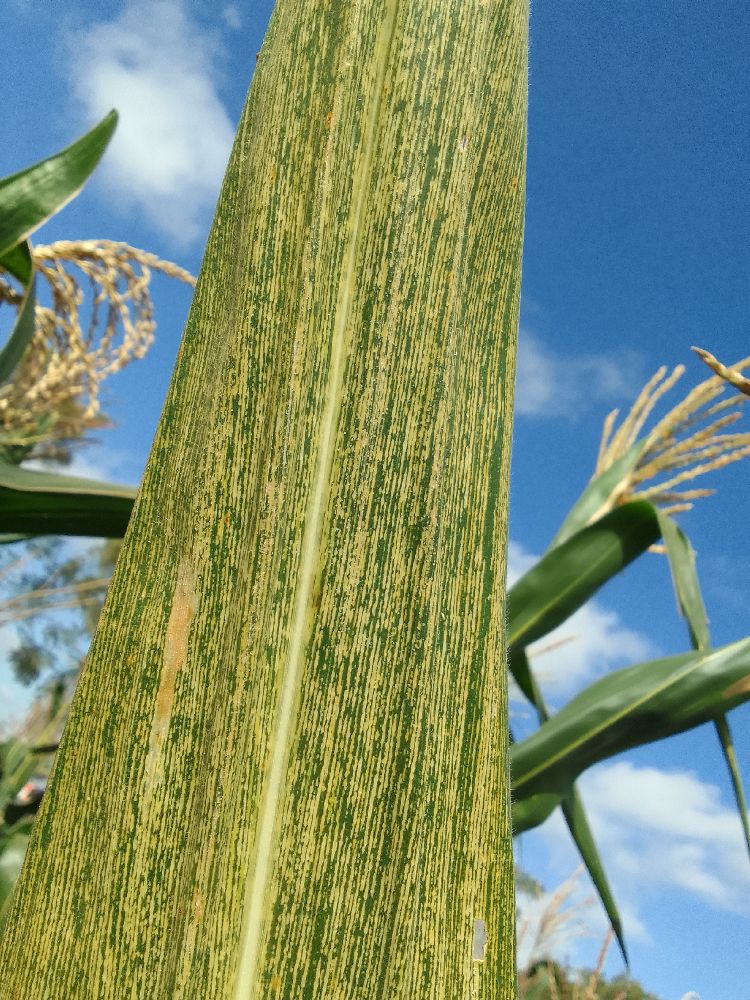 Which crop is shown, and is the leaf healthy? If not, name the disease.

maize, maize streak virus
